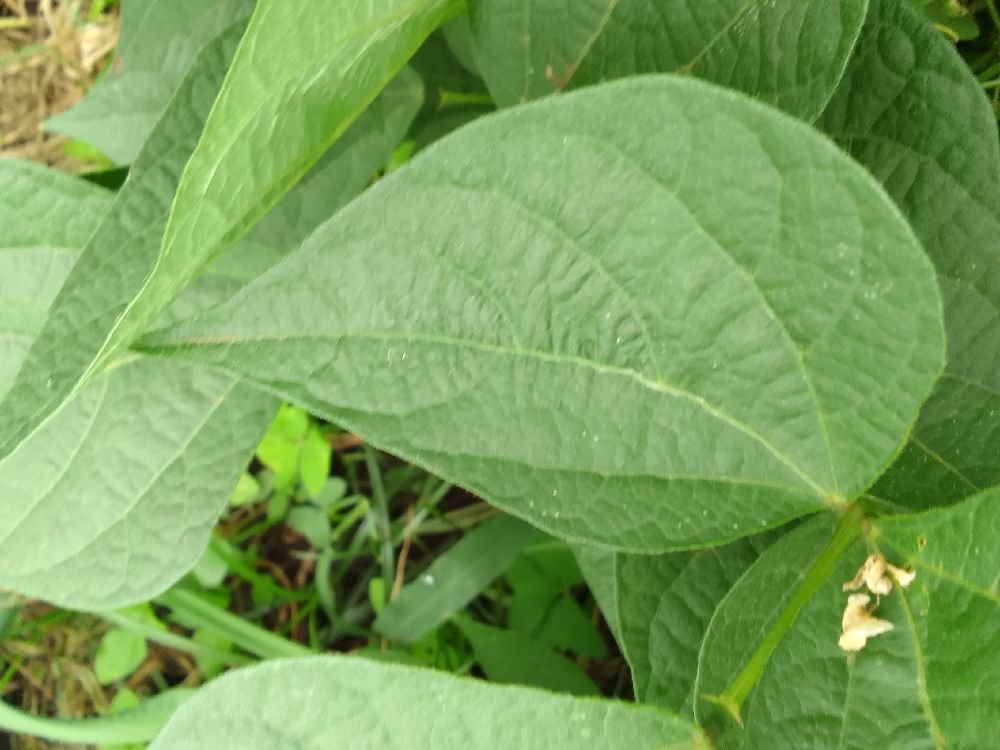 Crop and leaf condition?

common bean, healthy
